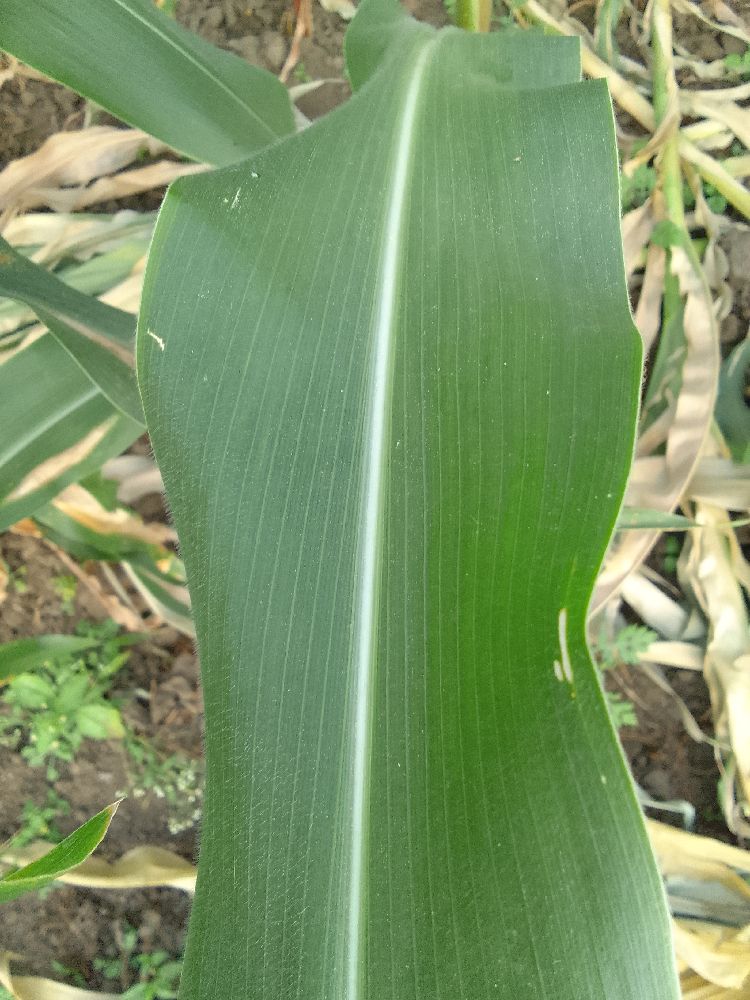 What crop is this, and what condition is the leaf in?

maize, healthy
